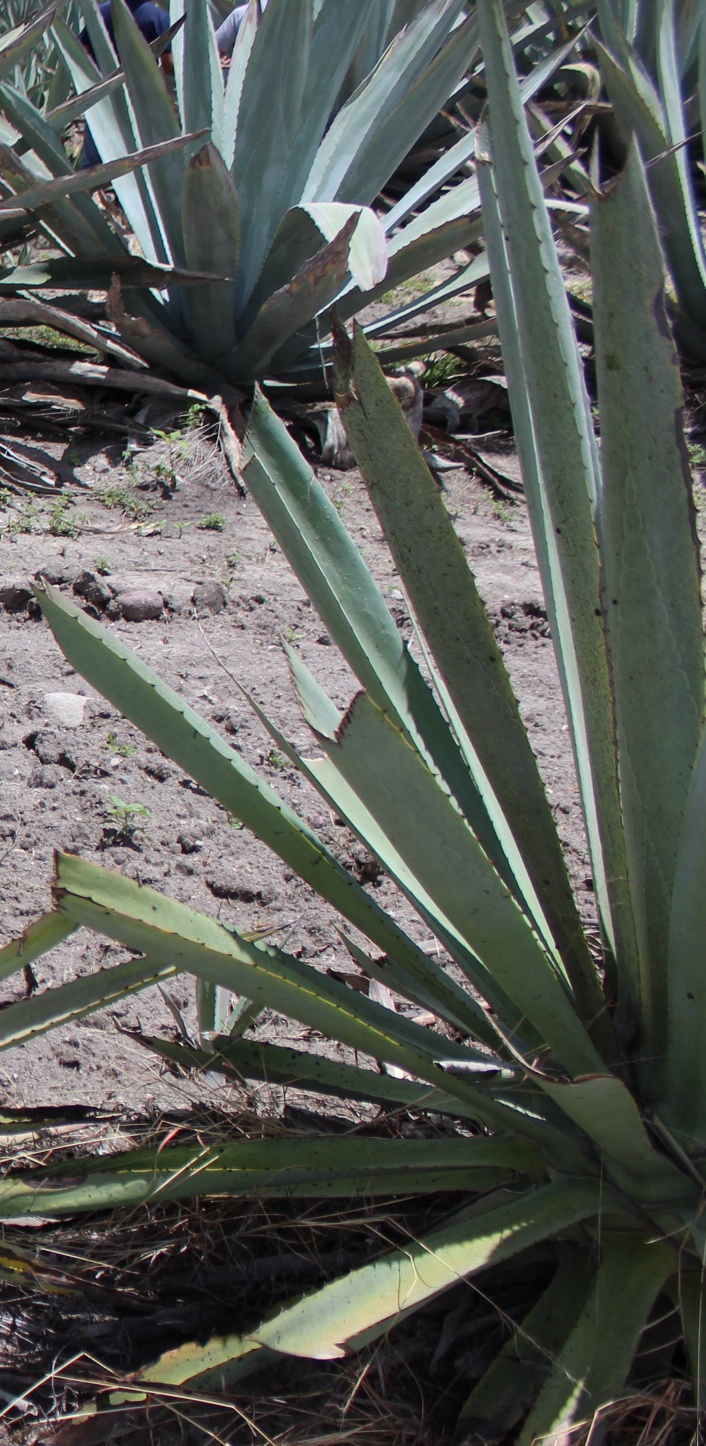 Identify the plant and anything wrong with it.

agave, spotted
